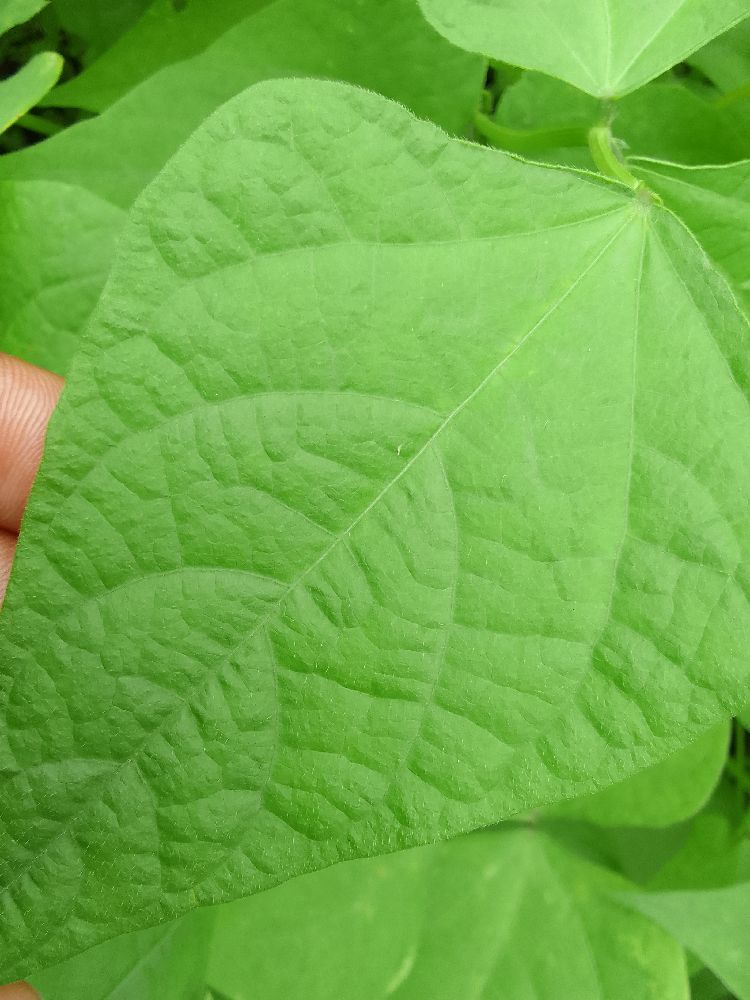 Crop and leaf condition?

common bean, healthy
